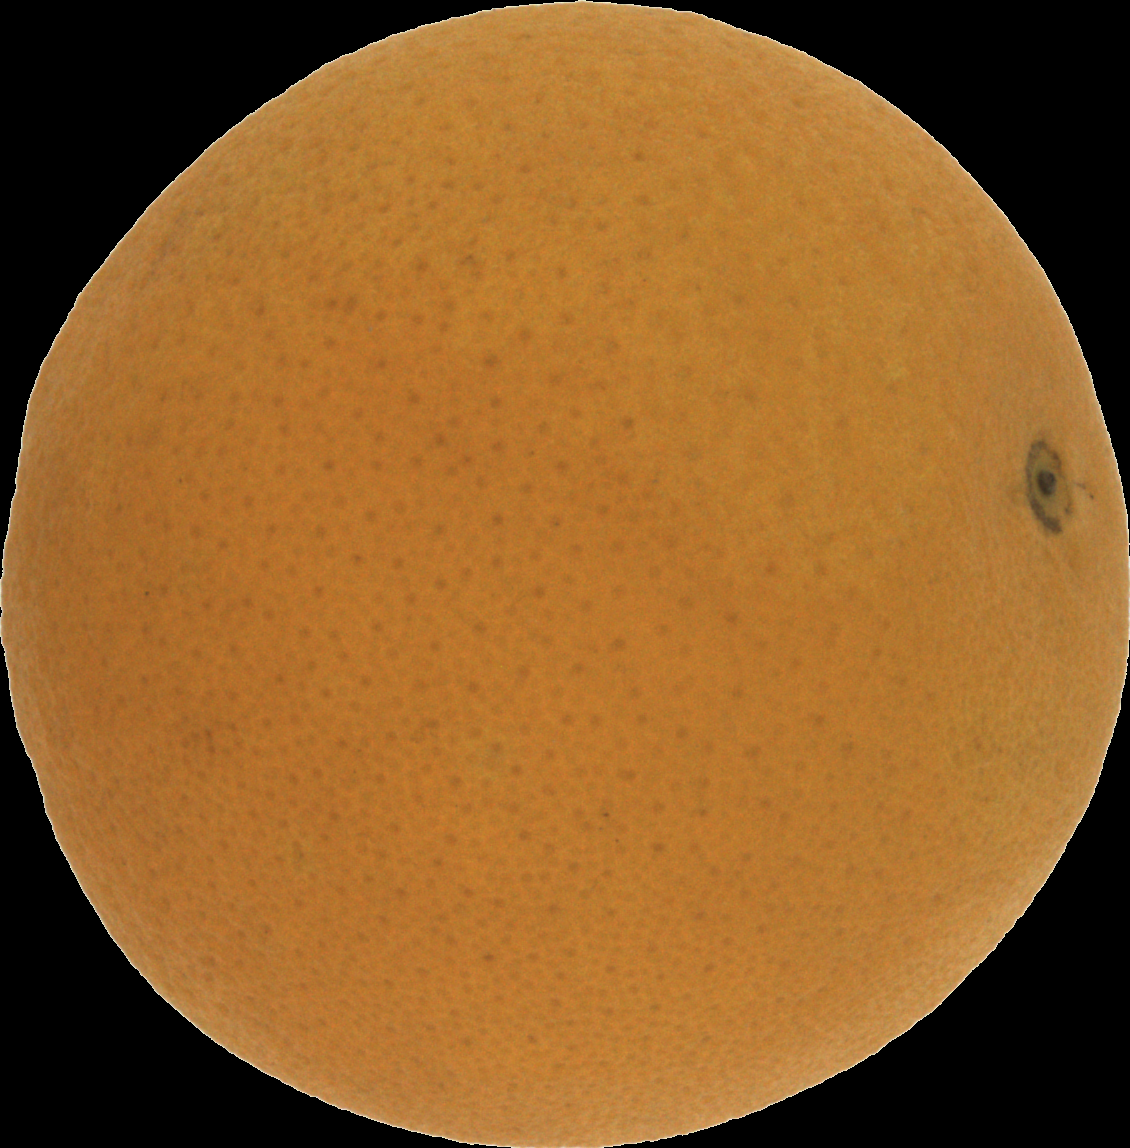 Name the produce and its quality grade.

orange, good
